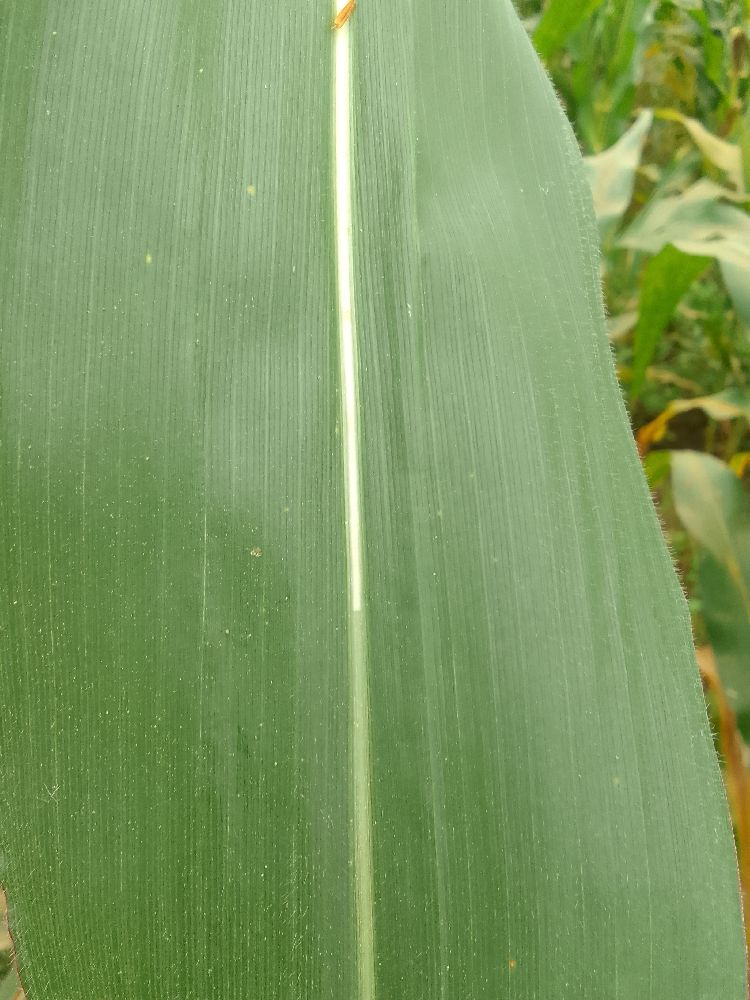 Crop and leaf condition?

maize, healthy
